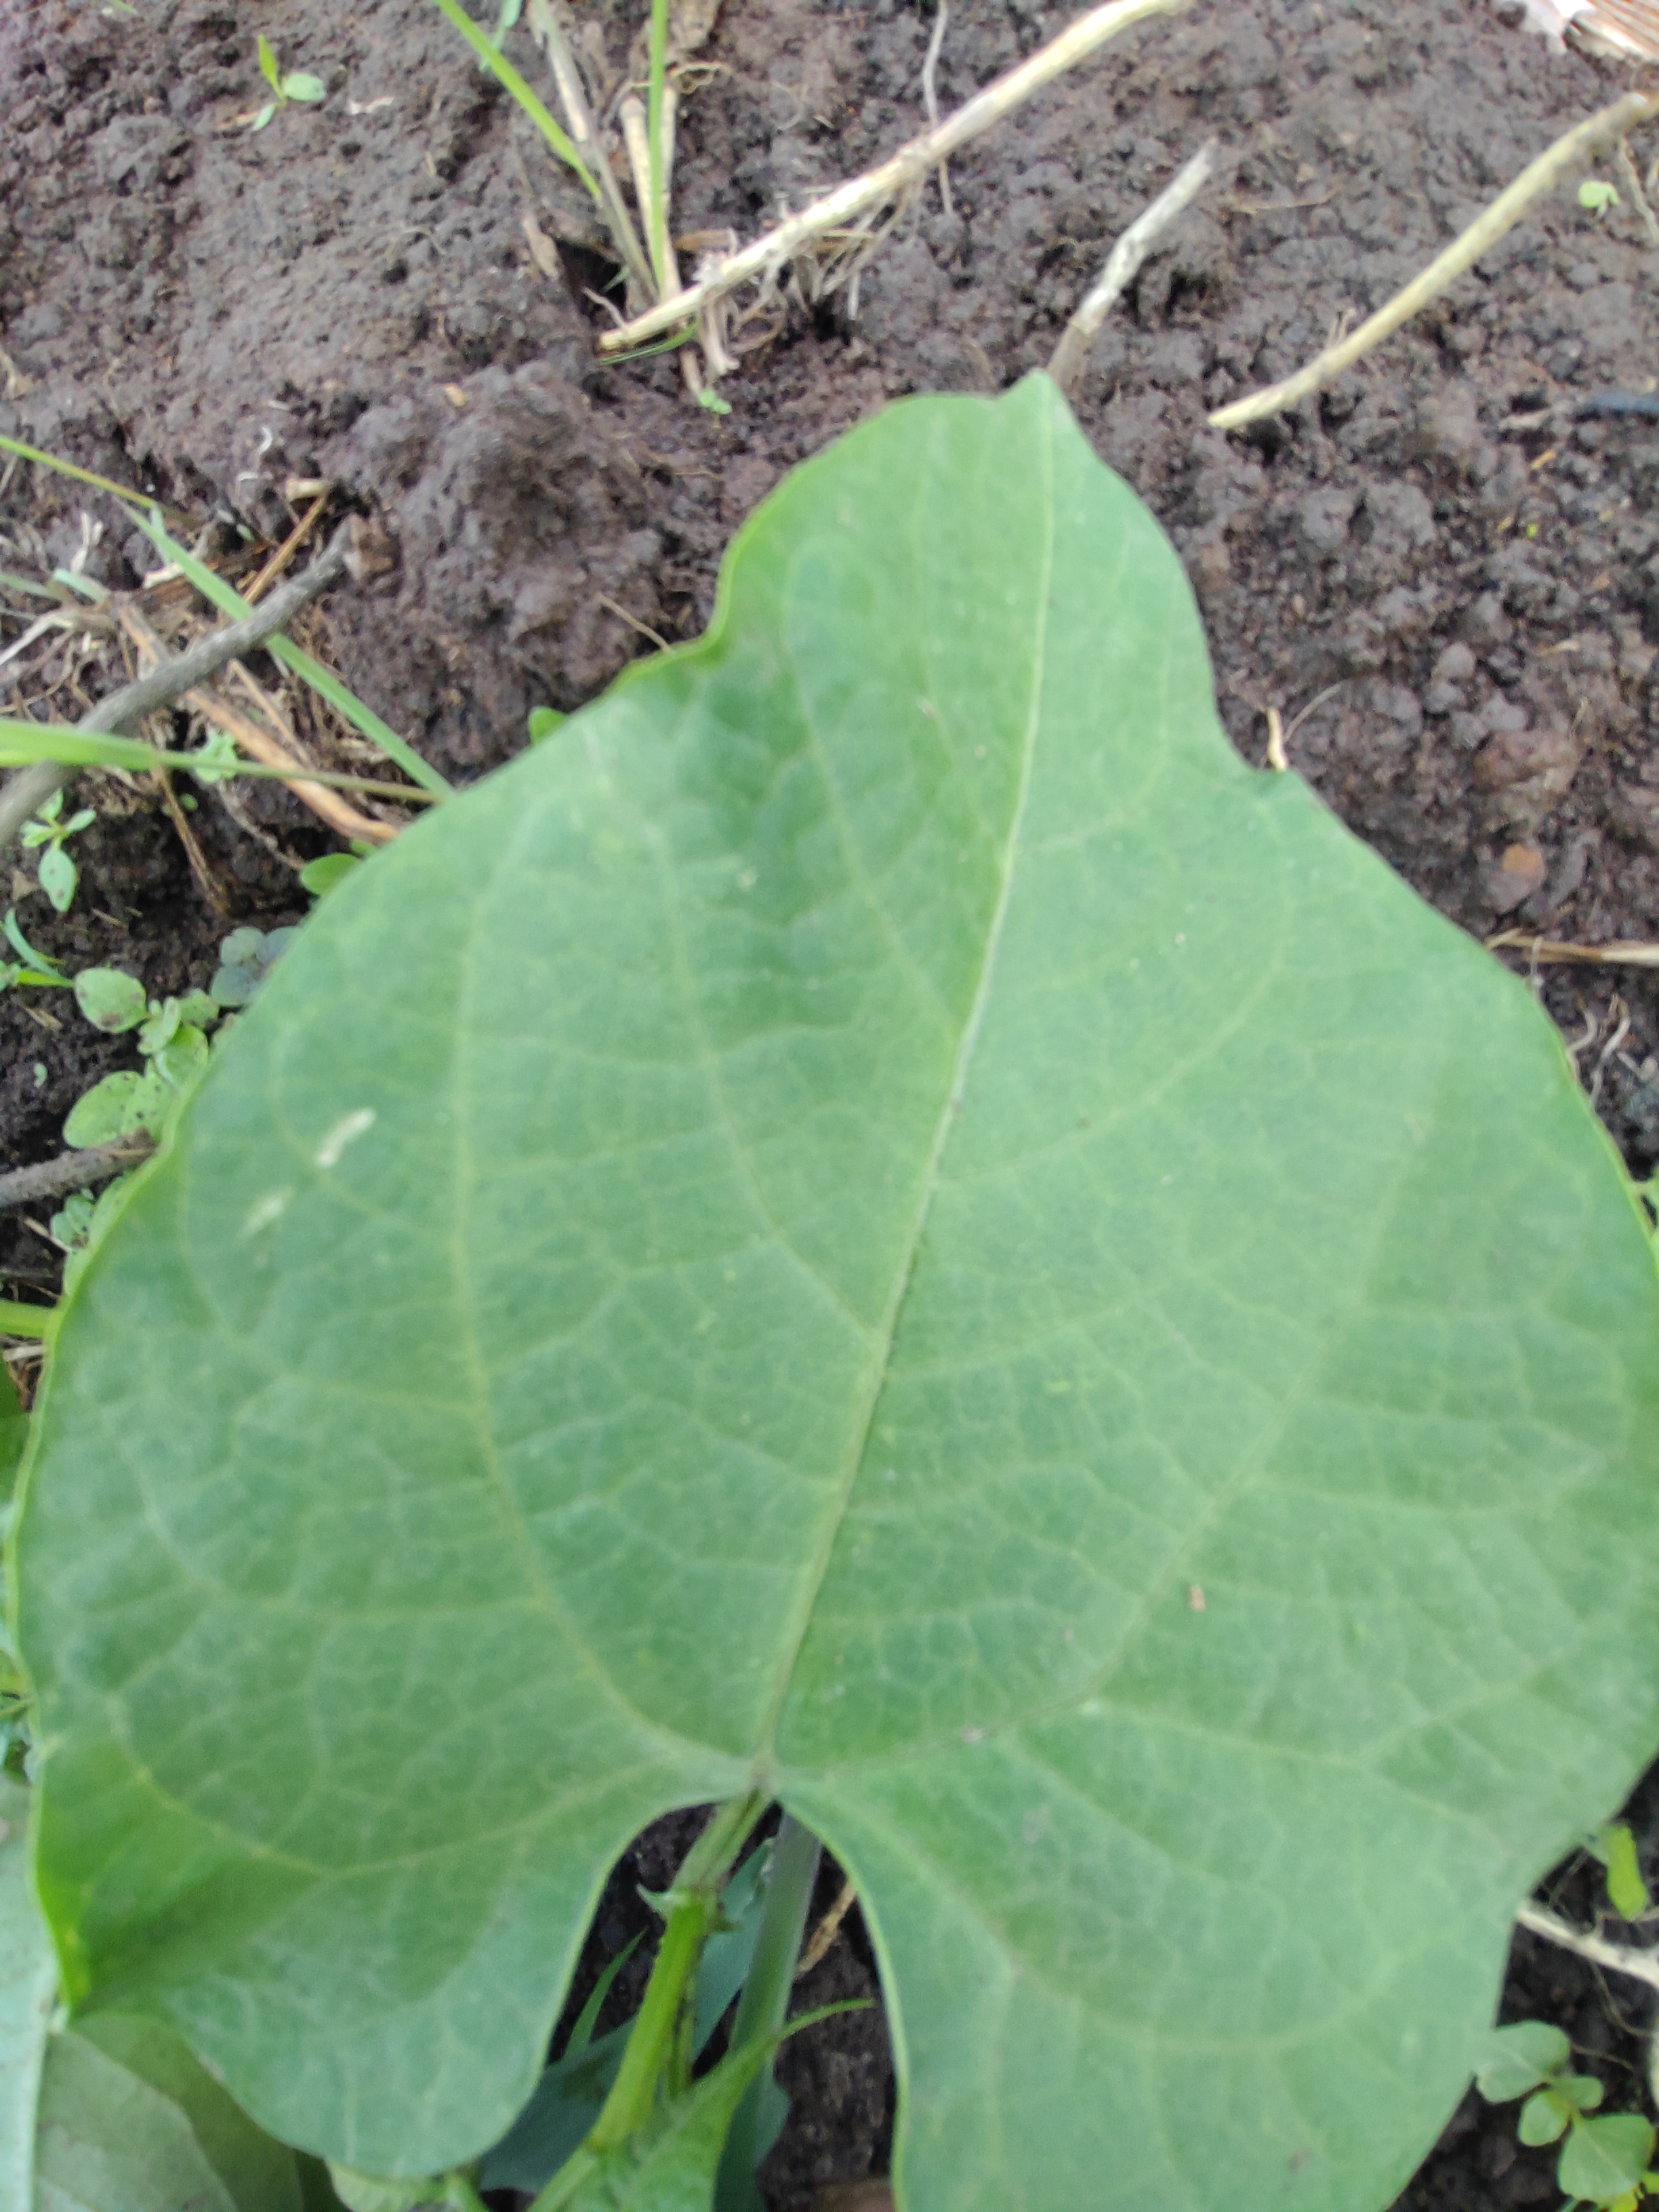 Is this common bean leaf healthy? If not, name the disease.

healthy
